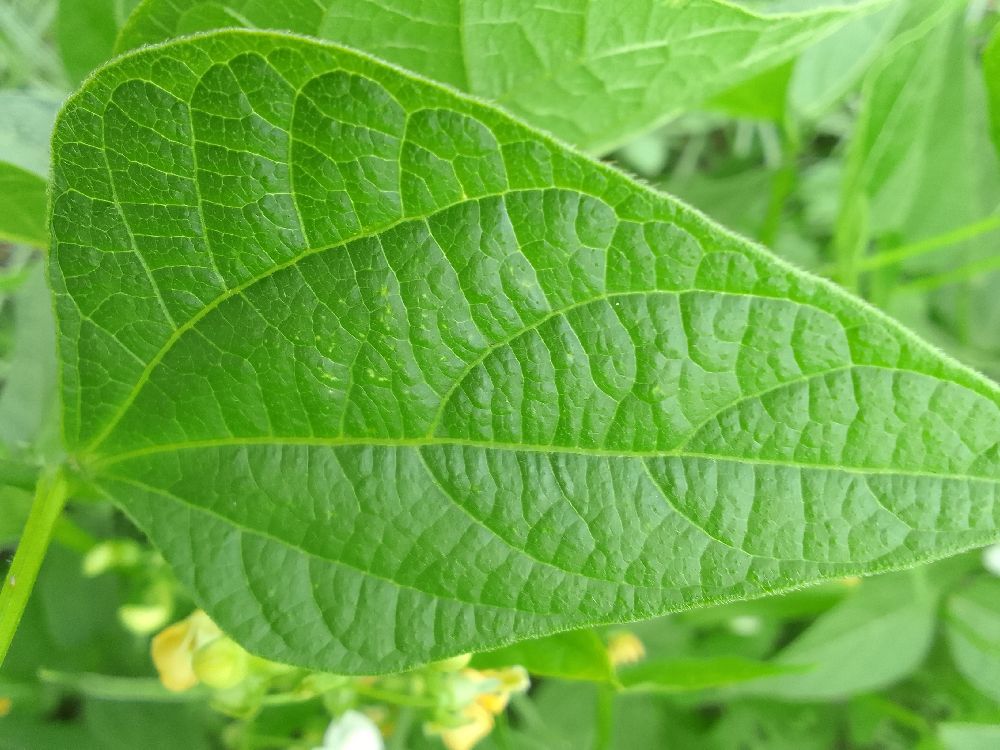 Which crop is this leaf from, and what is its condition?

common bean, healthy
